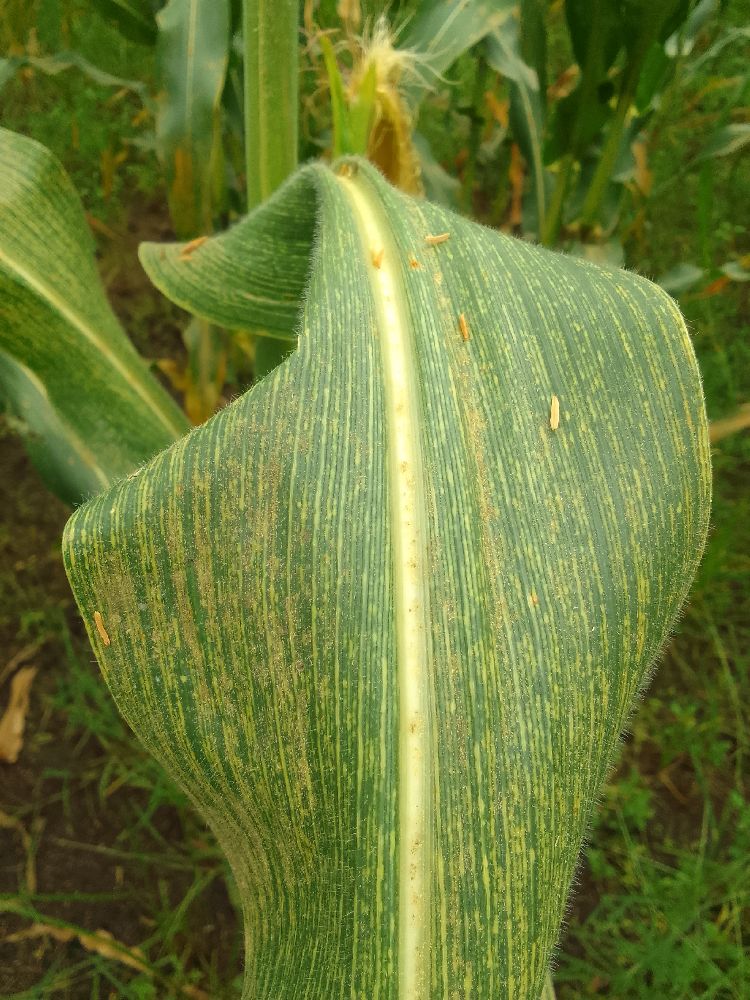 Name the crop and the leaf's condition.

maize, maize streak virus
